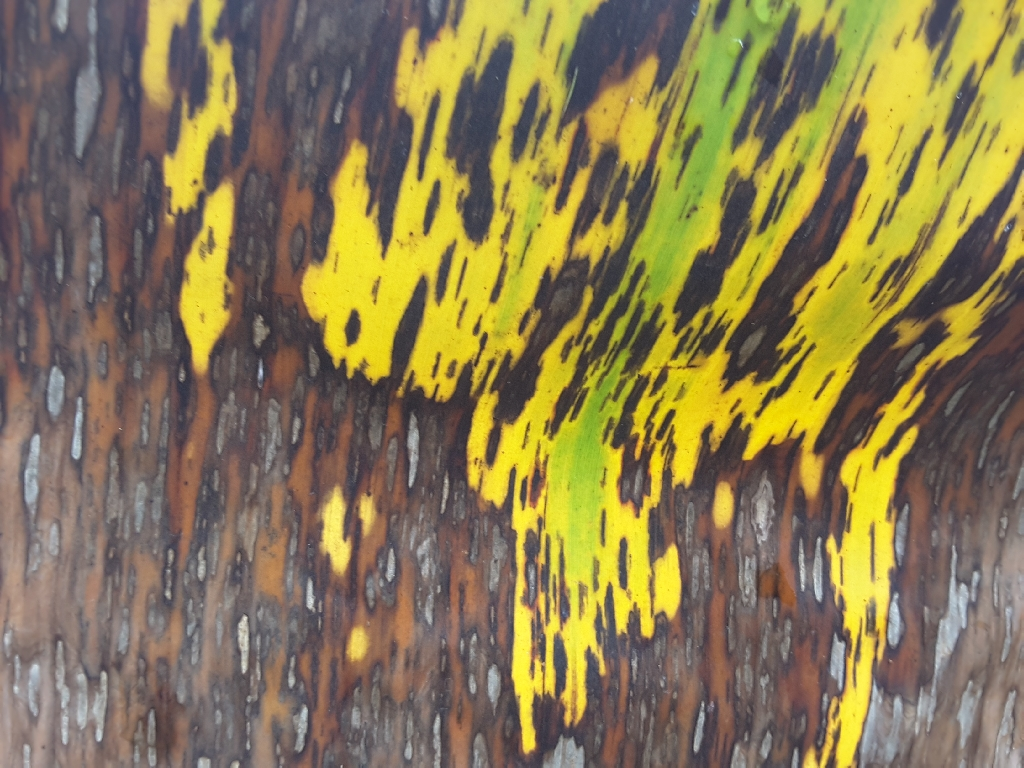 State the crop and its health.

banana, black sigatoka
